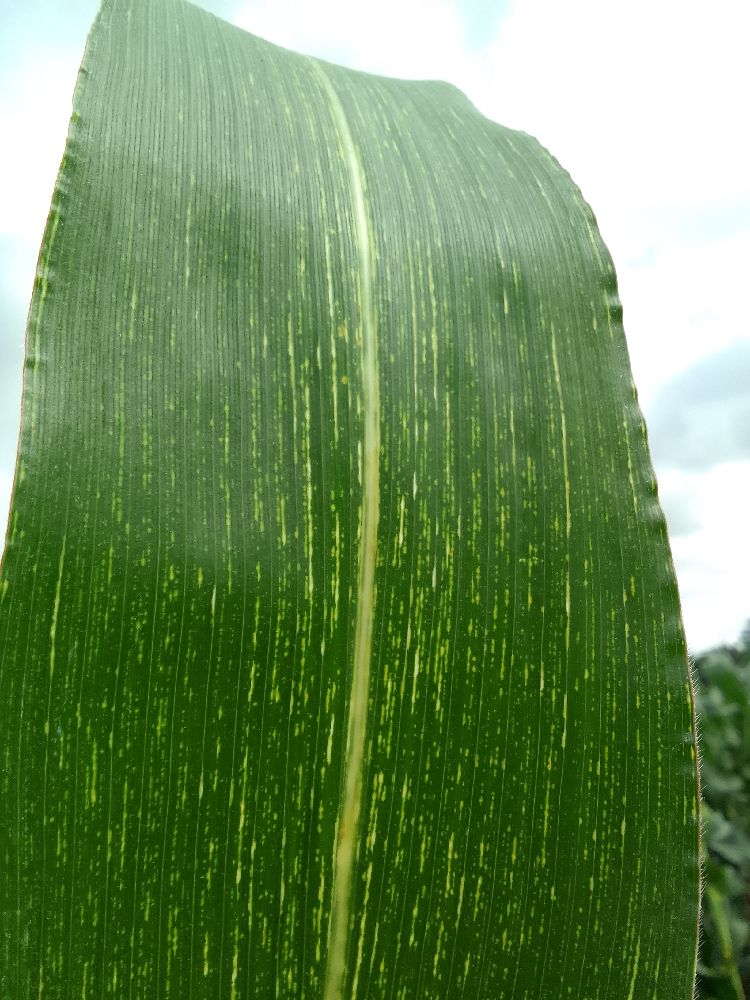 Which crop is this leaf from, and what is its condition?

maize, maize streak virus
